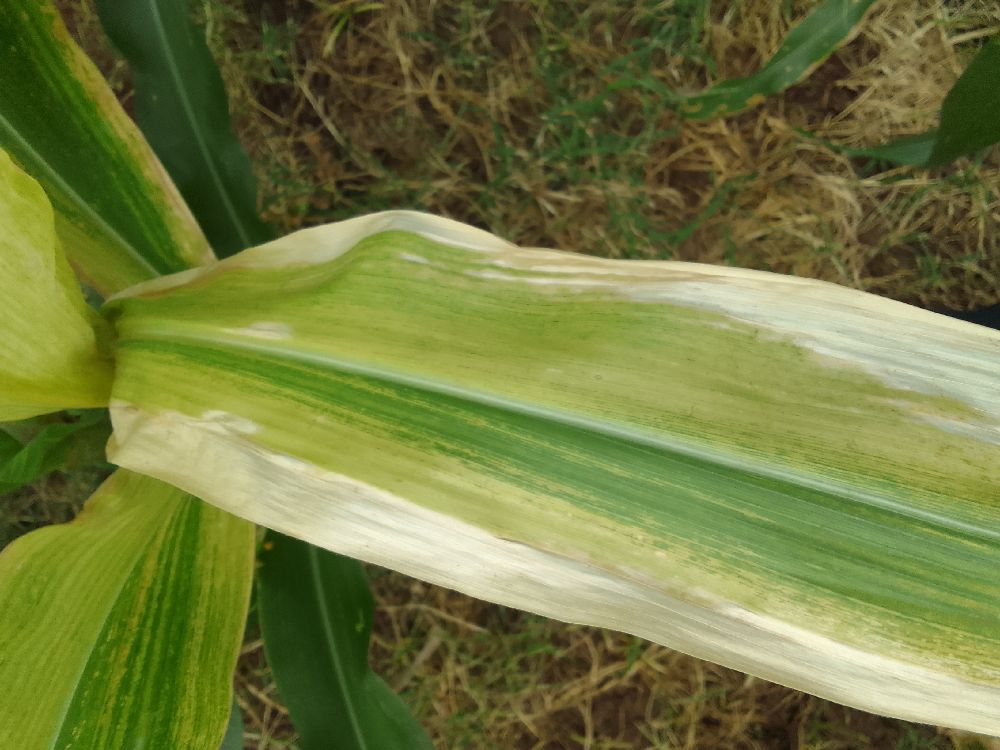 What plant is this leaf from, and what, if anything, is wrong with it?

maize, maize lethal necrosis
